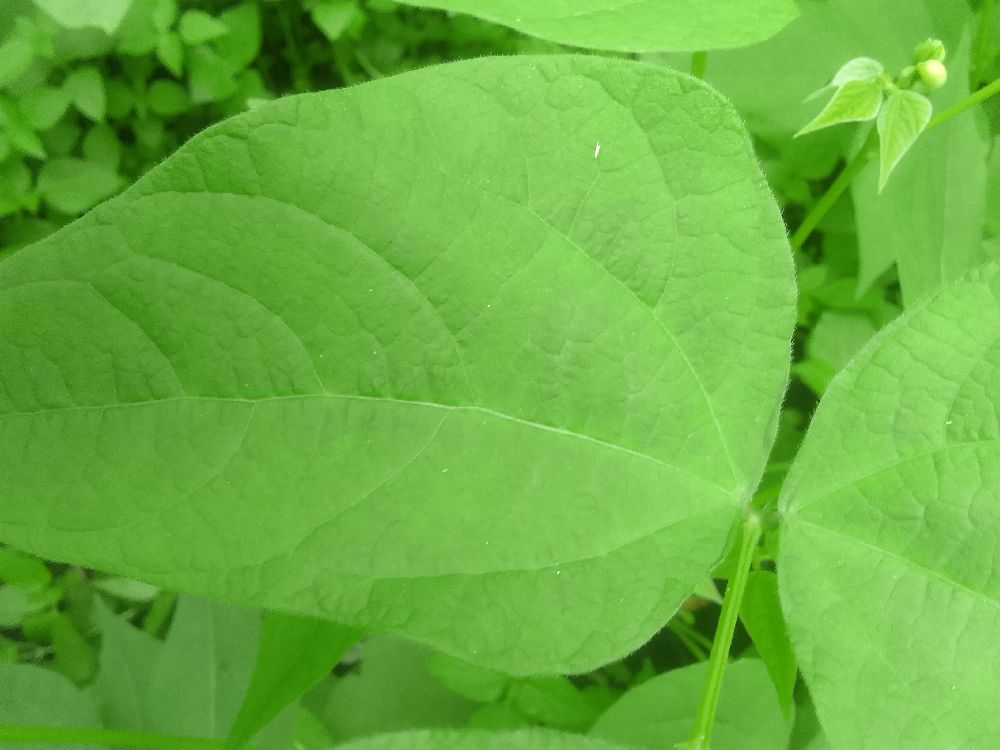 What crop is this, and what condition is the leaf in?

common bean, healthy
